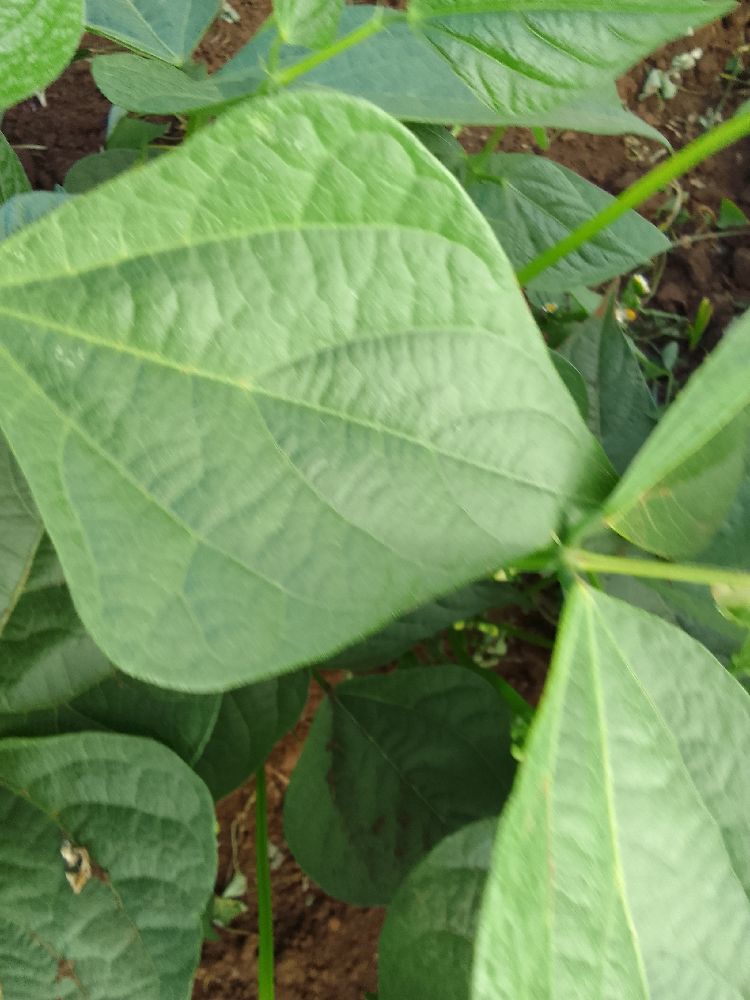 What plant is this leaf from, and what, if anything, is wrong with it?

common bean, healthy
